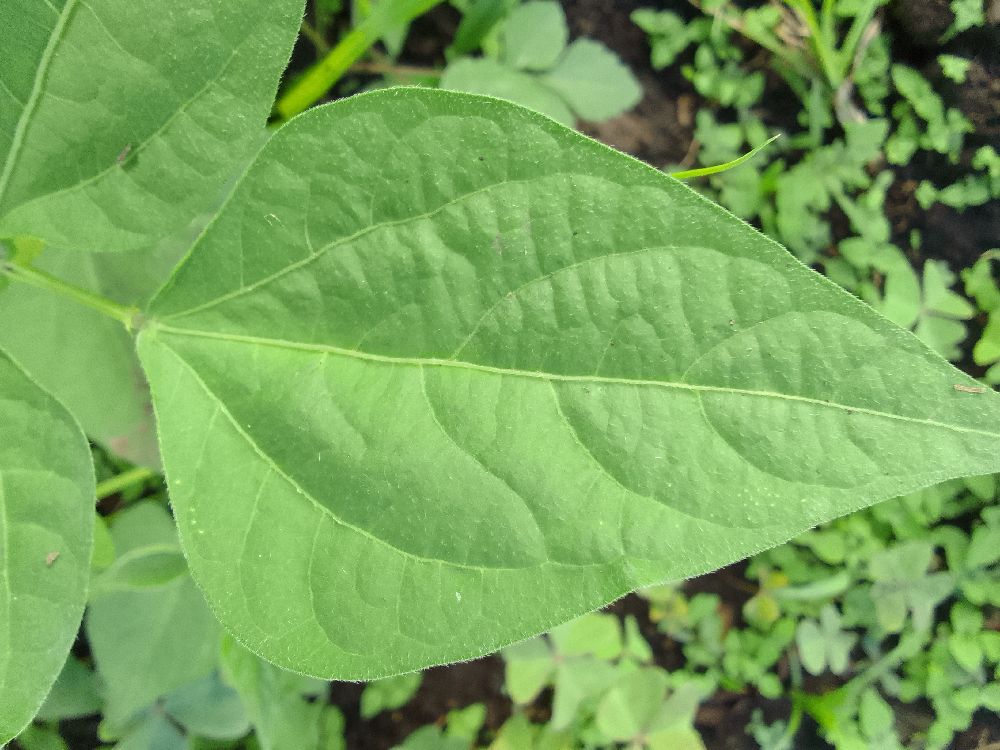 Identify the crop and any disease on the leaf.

common bean, healthy
